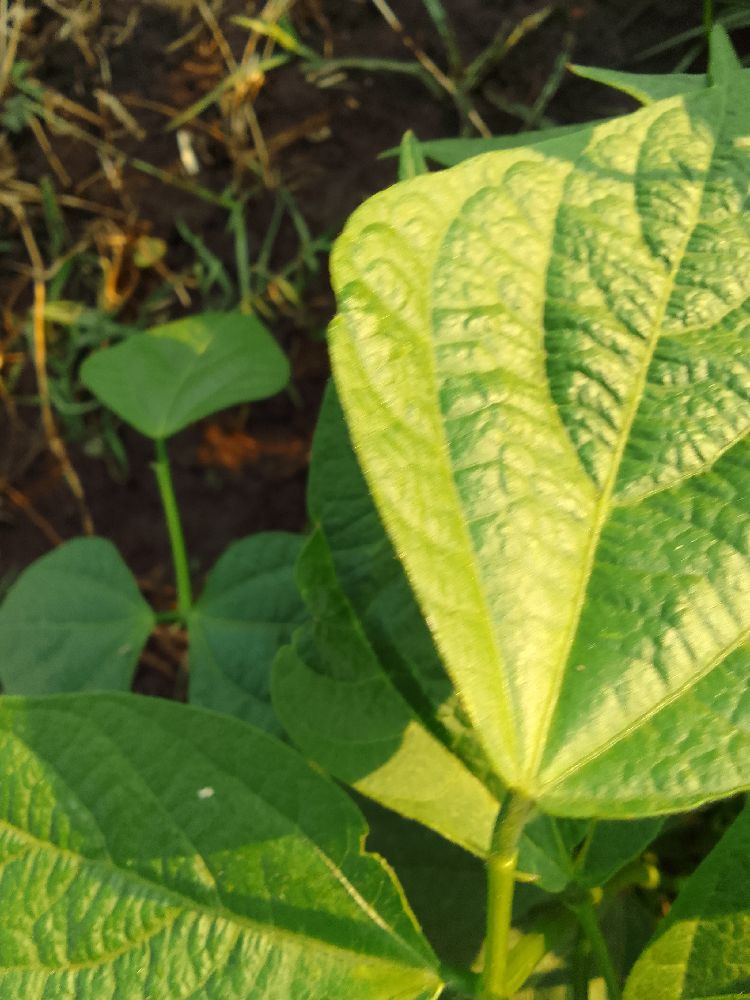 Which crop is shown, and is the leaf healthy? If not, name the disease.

common bean, healthy
